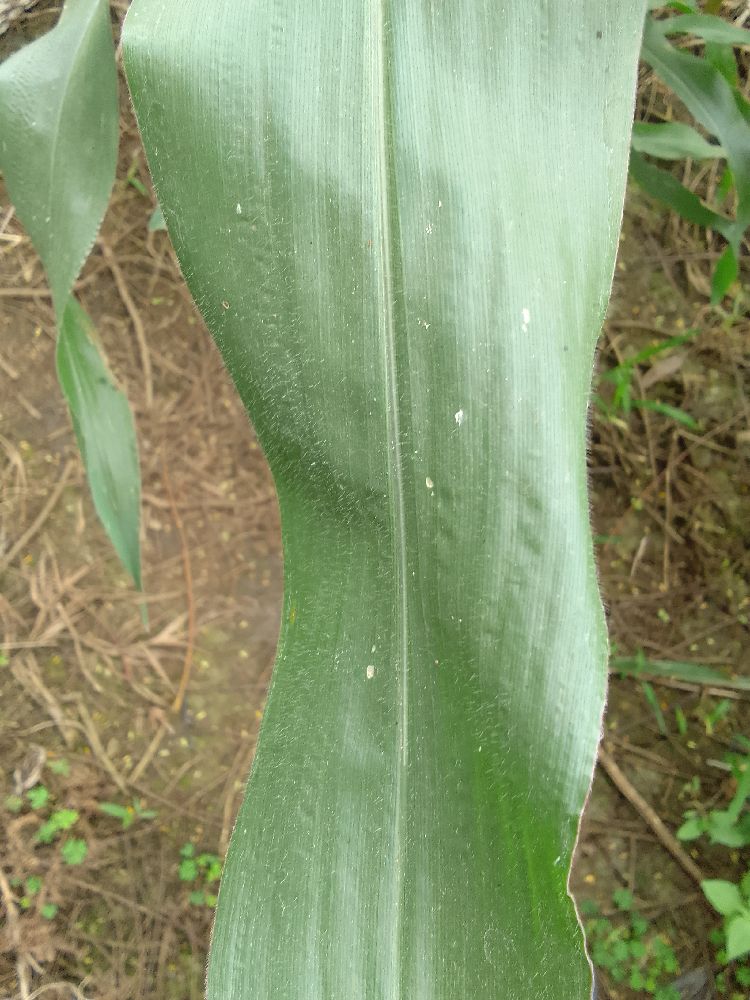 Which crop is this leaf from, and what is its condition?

maize, healthy
